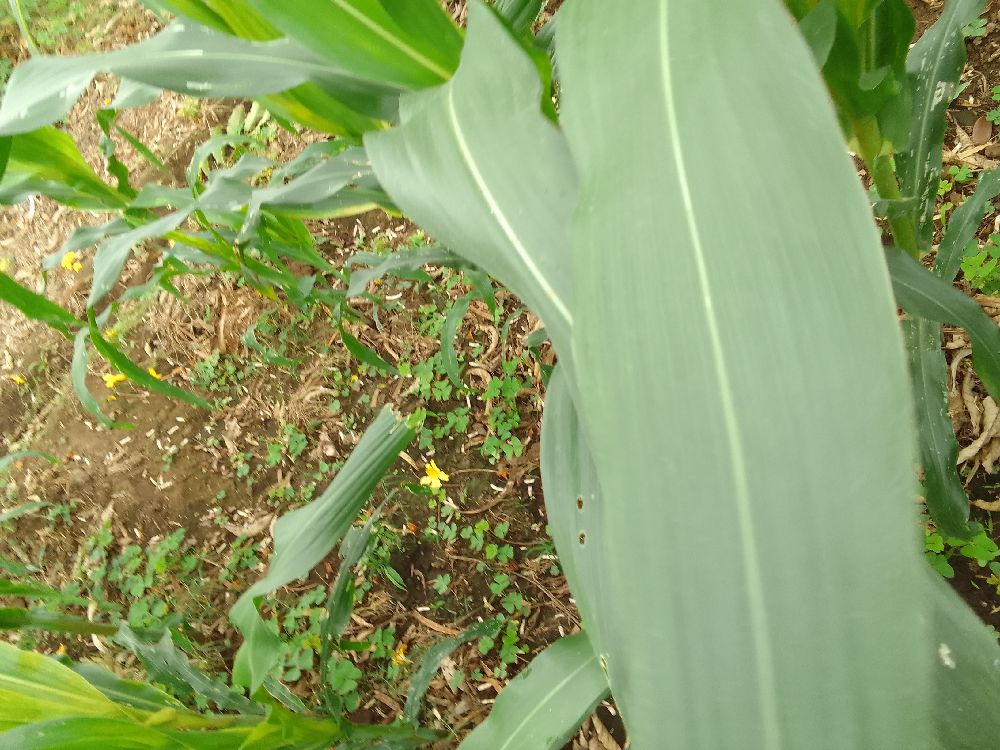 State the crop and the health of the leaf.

maize, healthy
